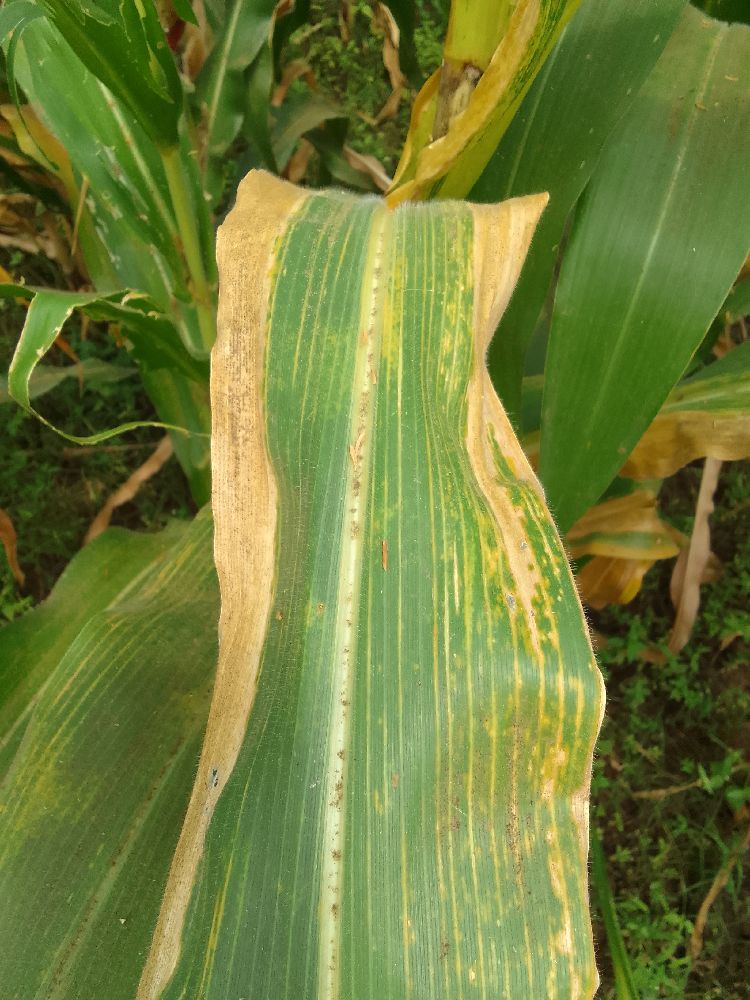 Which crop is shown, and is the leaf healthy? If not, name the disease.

maize, maize lethal necrosis
